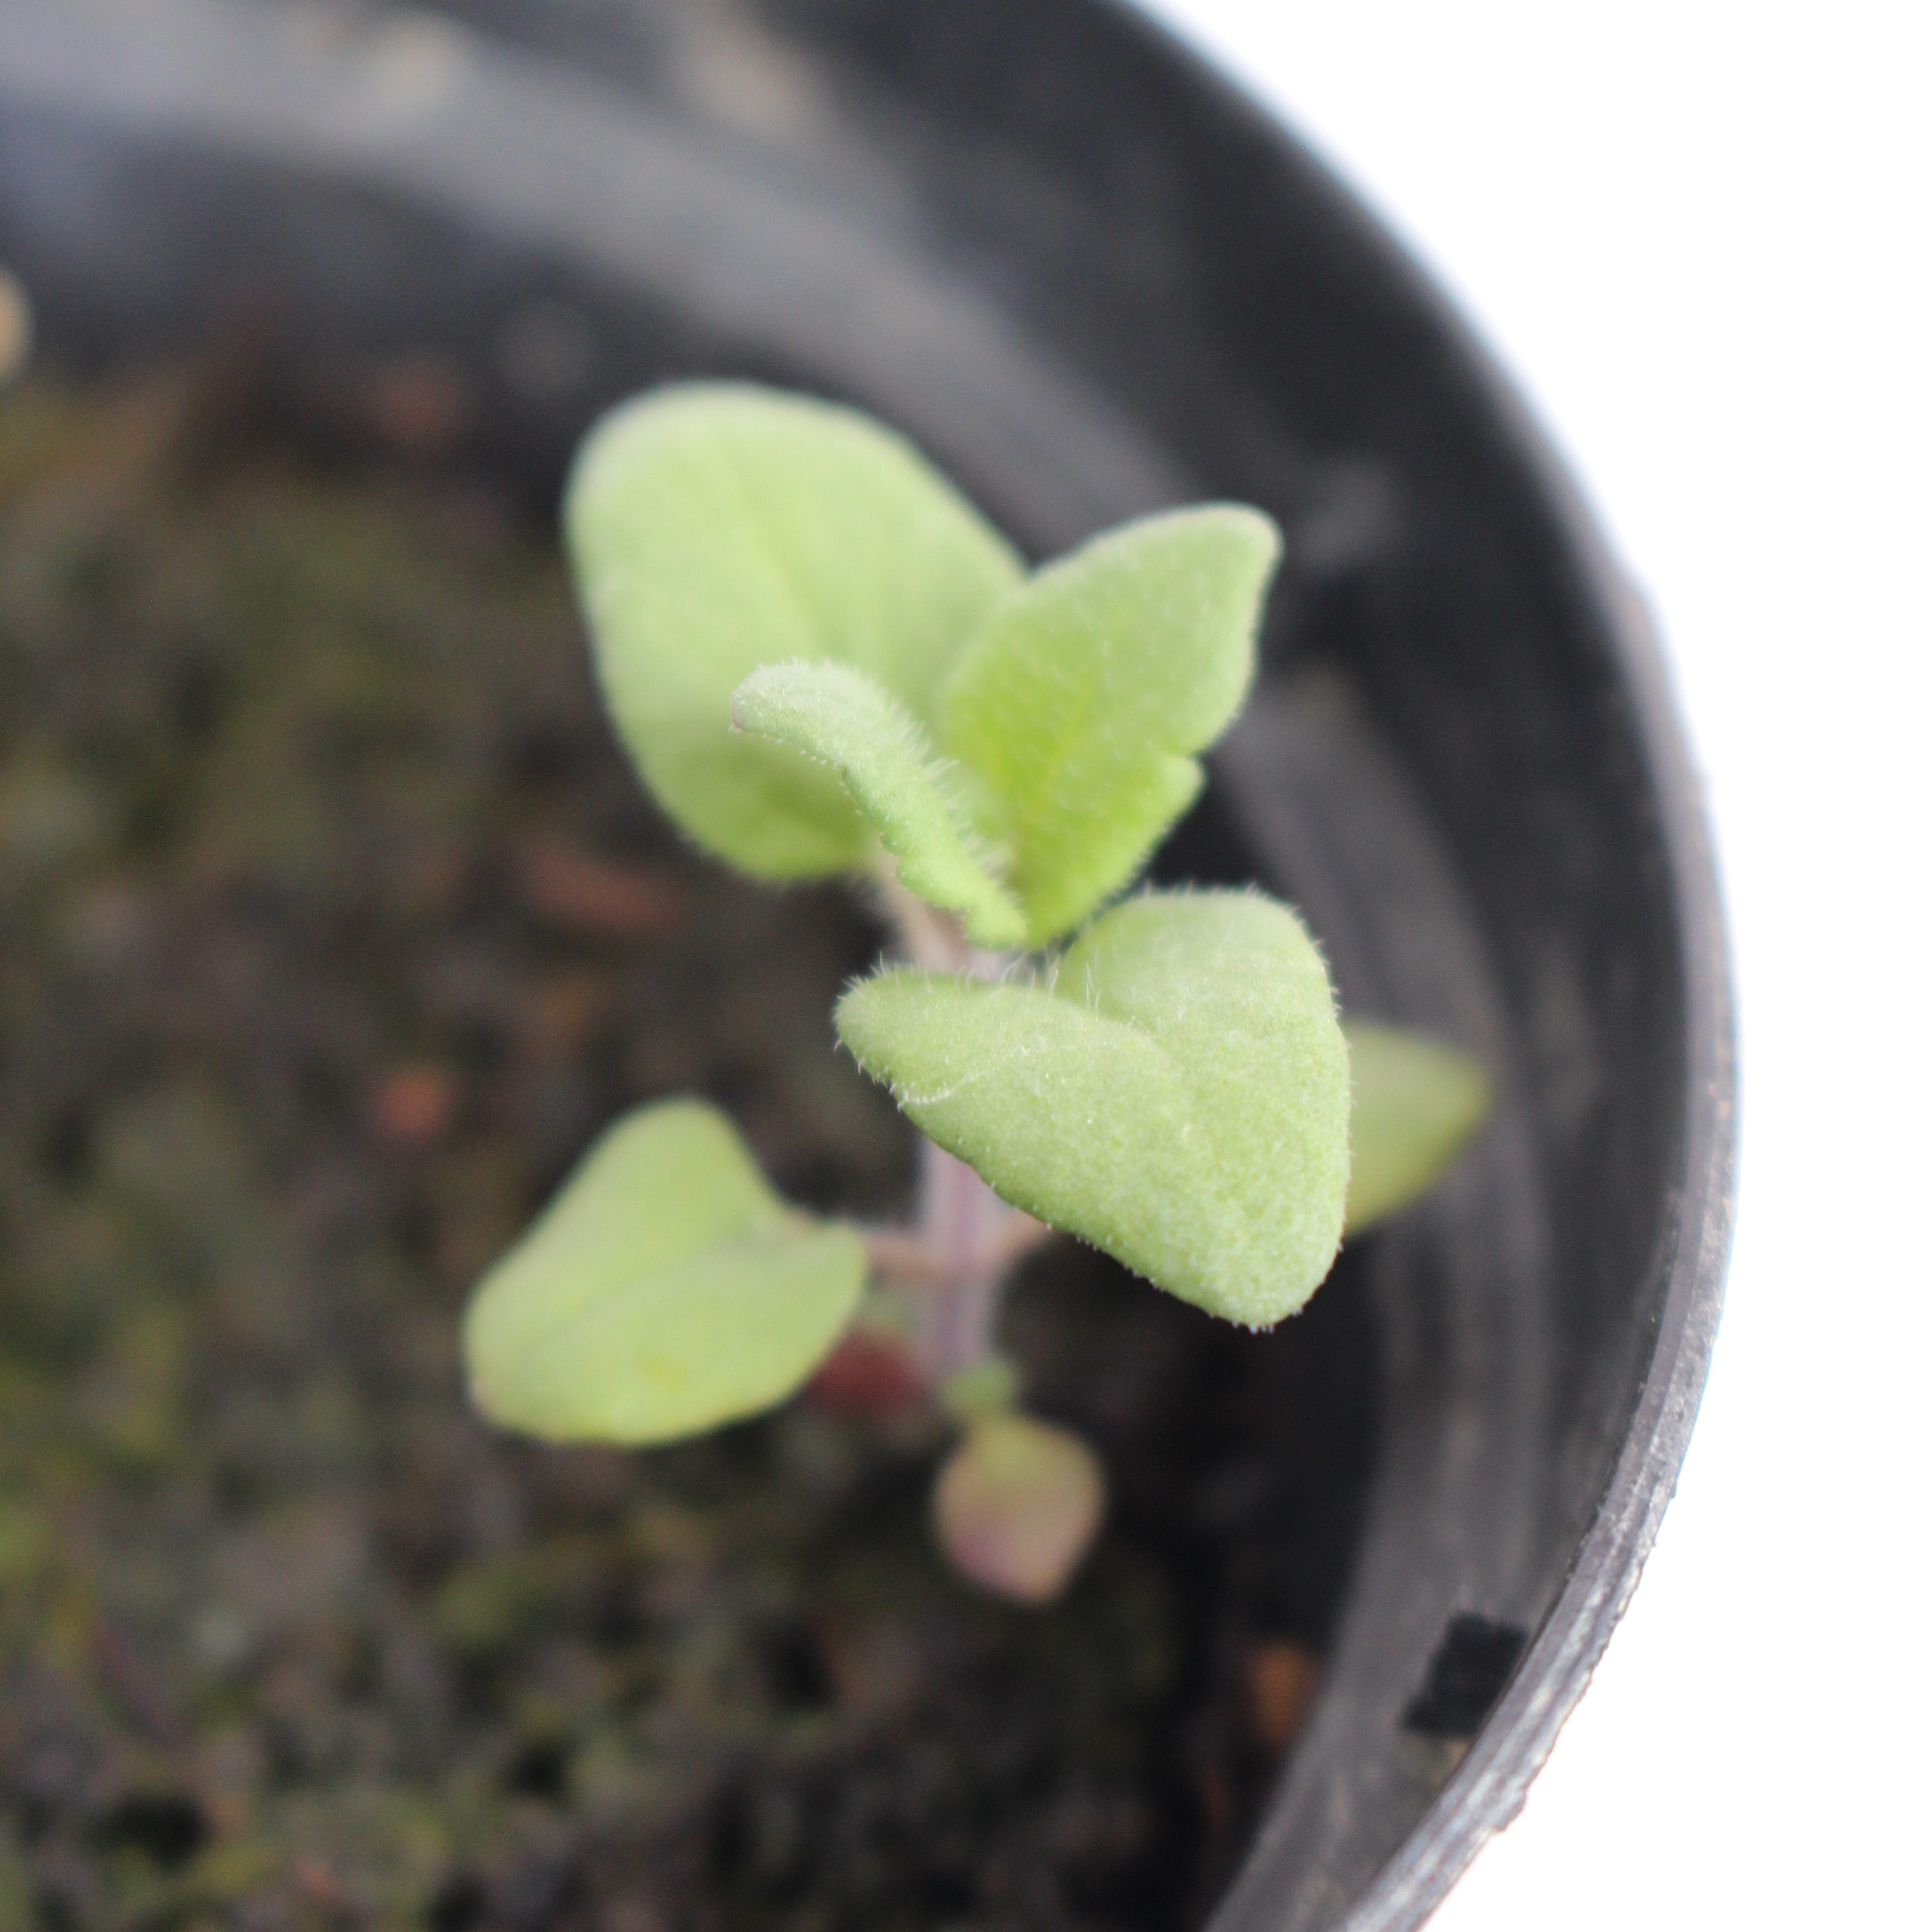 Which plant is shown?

Veronica persica
